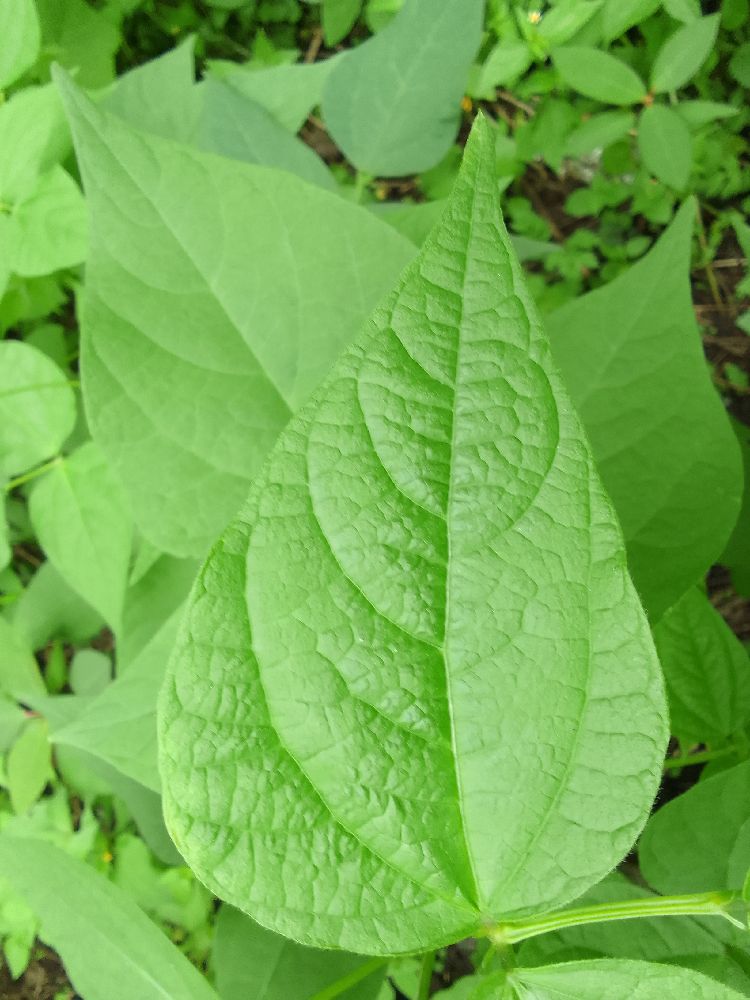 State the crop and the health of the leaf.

common bean, healthy
